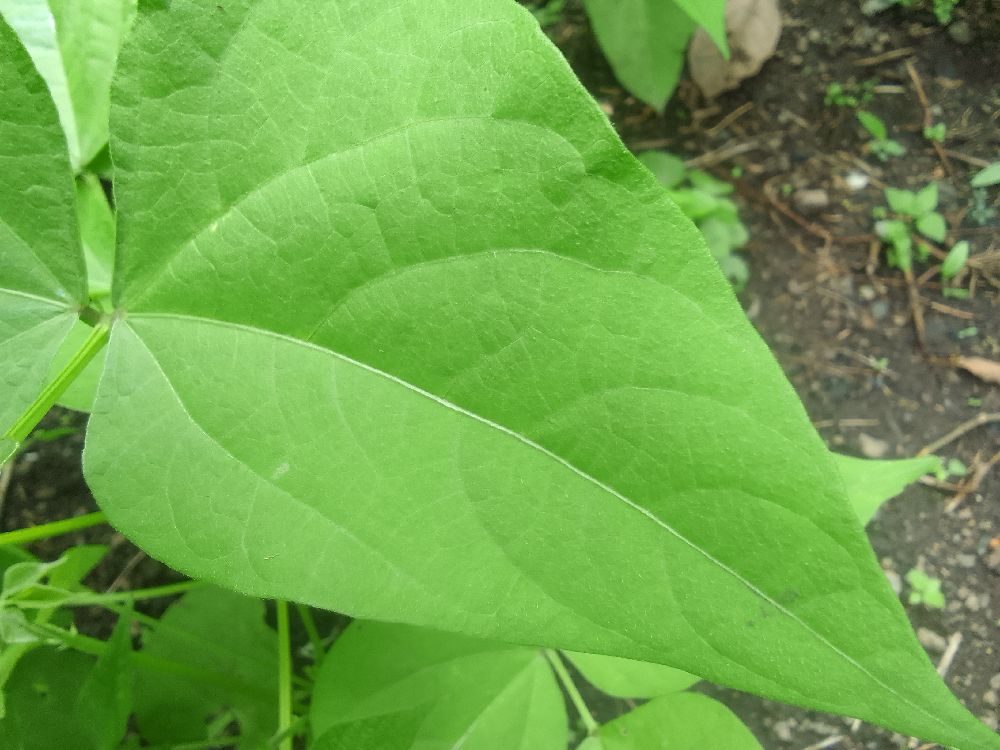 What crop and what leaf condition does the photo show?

common bean, healthy
